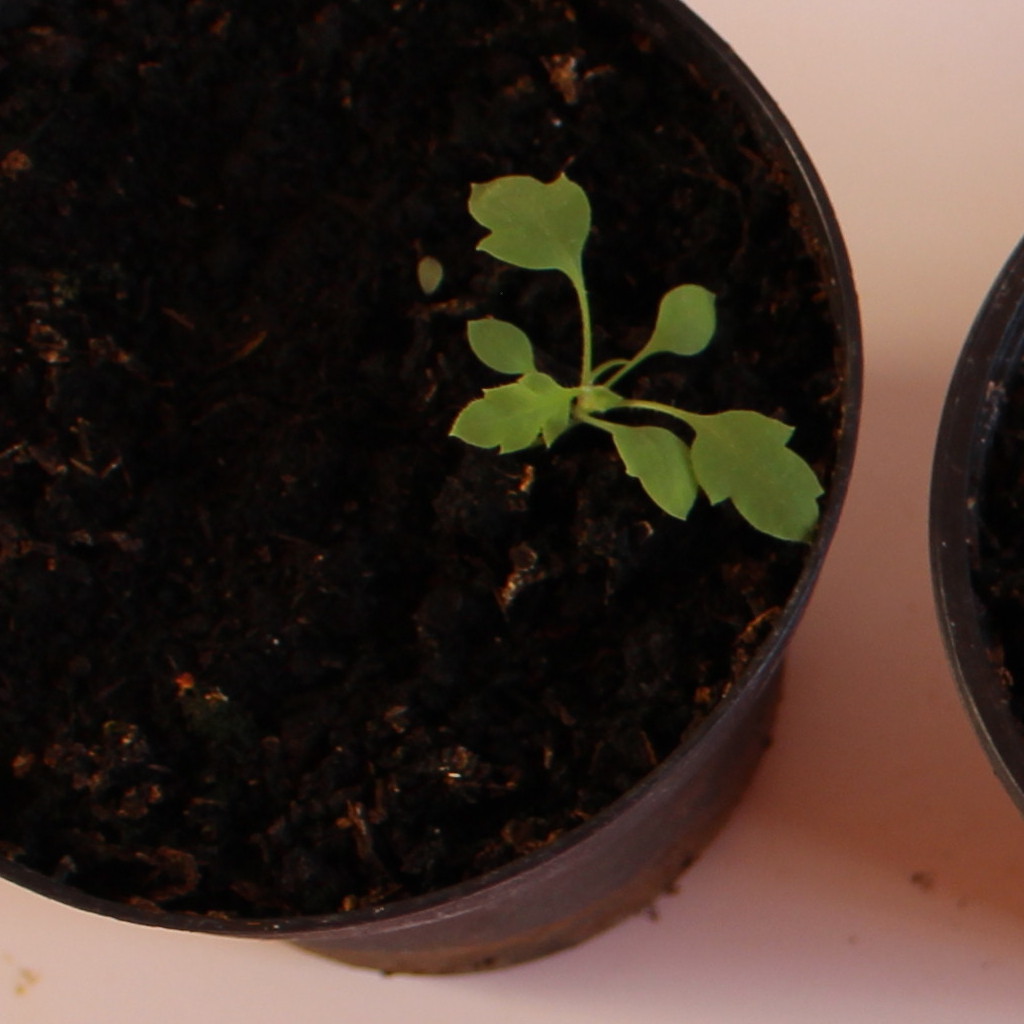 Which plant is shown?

Papaver rhoeas
